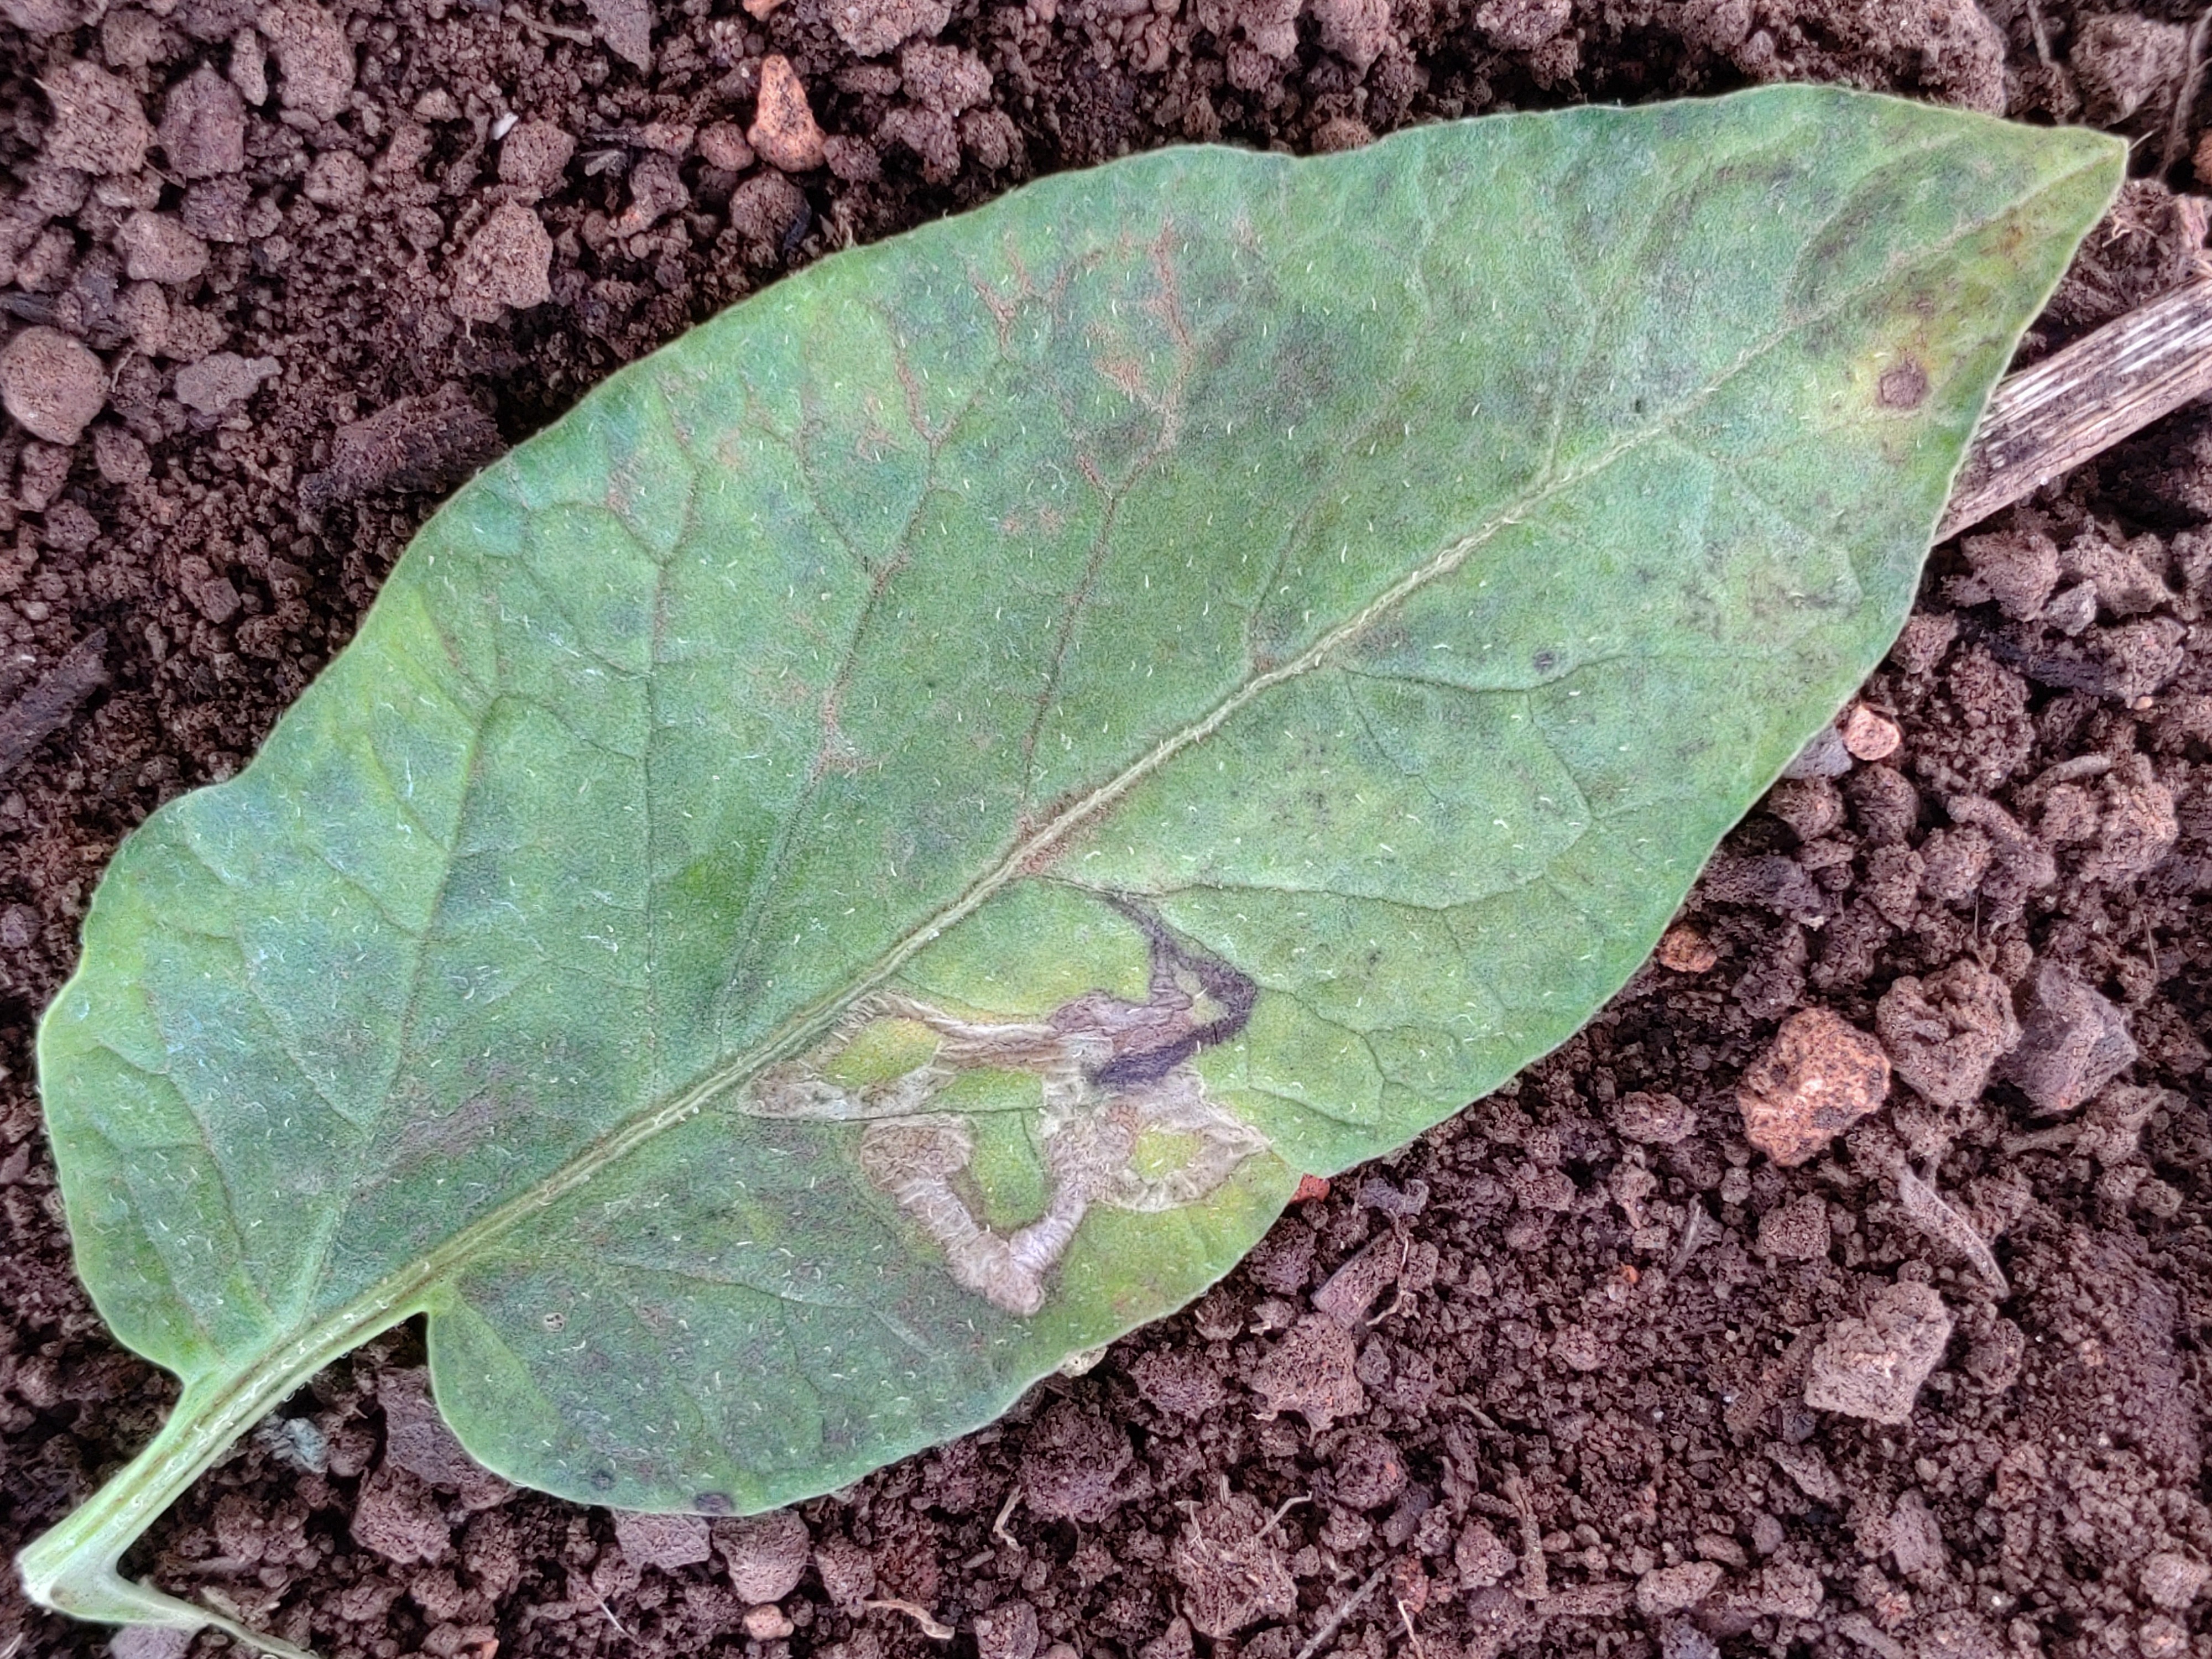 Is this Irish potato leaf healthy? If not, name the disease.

late blight
